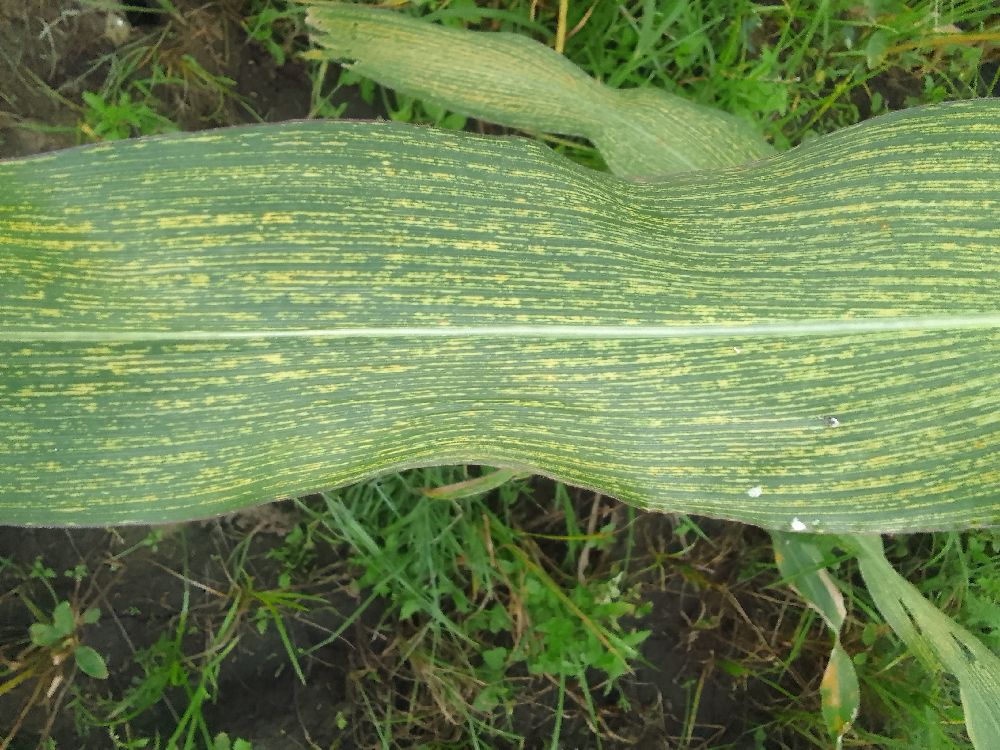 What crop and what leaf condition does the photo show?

maize, maize streak virus
